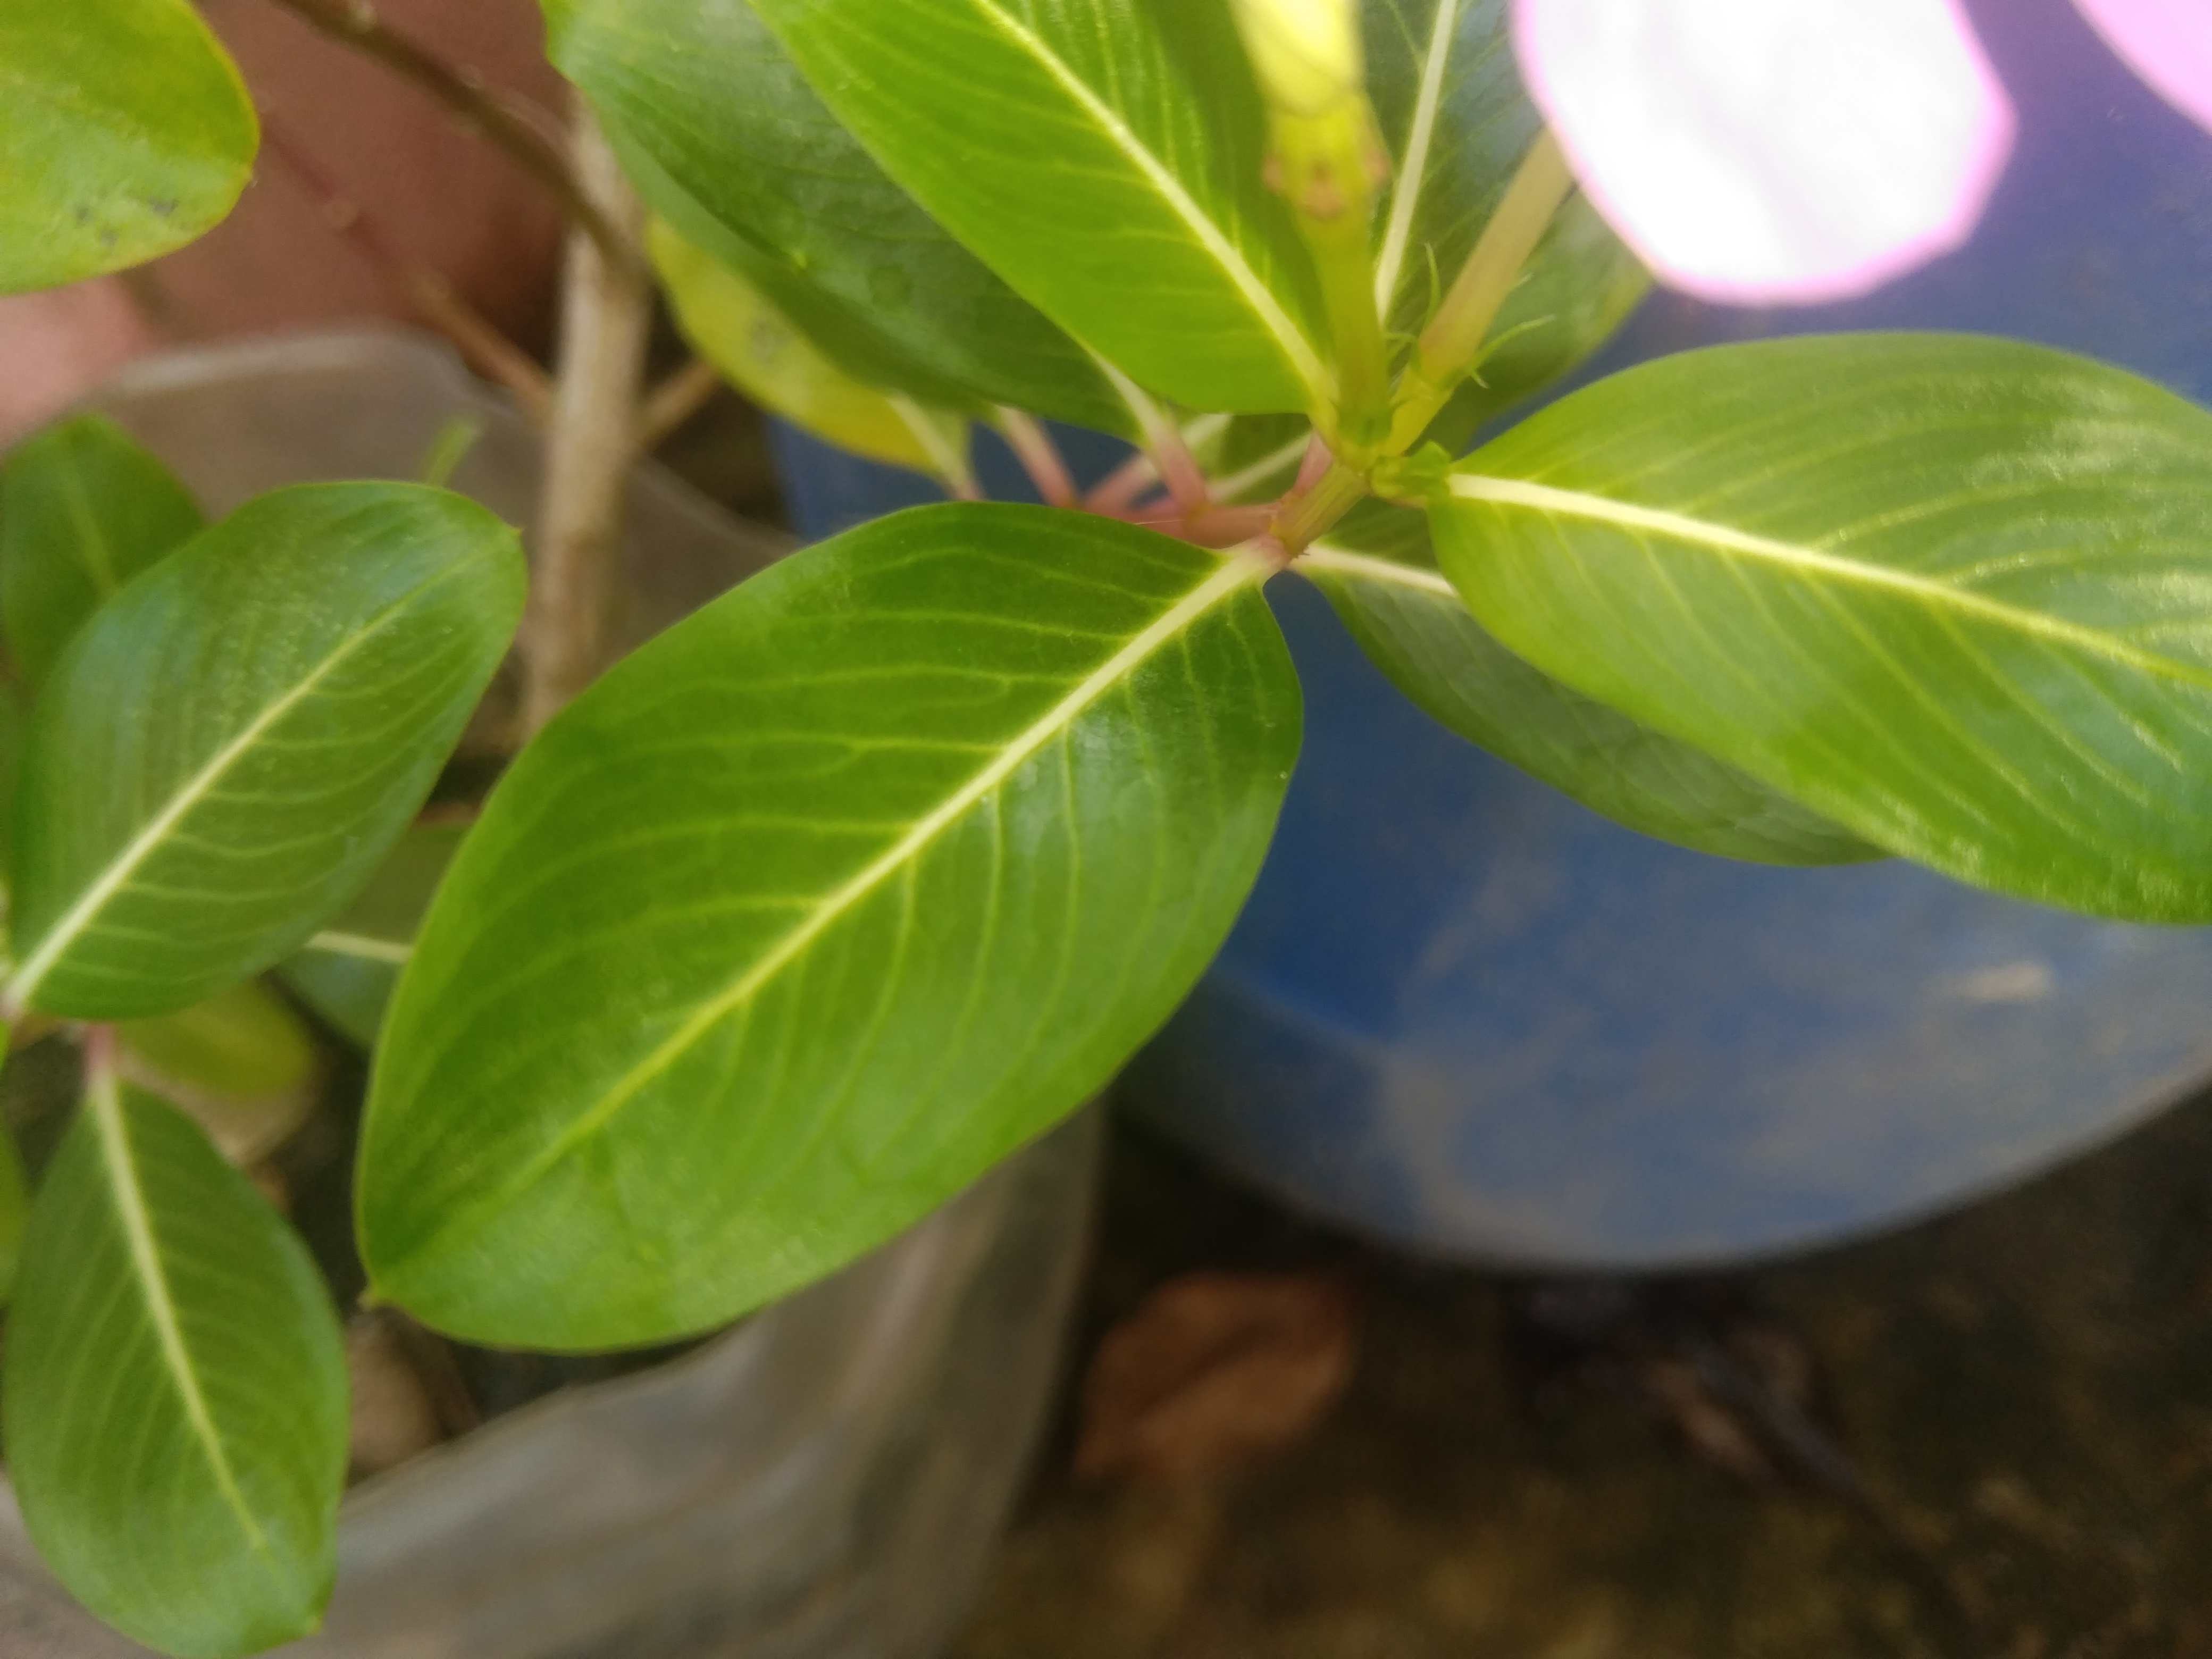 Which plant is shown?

rose periwinkle
